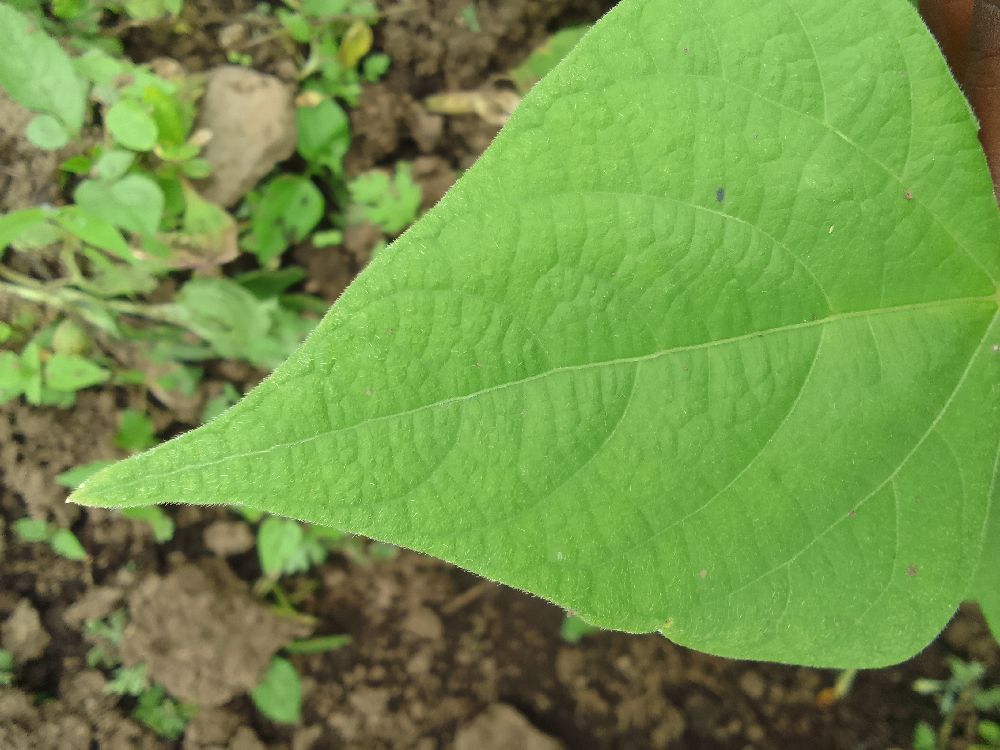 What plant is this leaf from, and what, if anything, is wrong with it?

common bean, healthy
